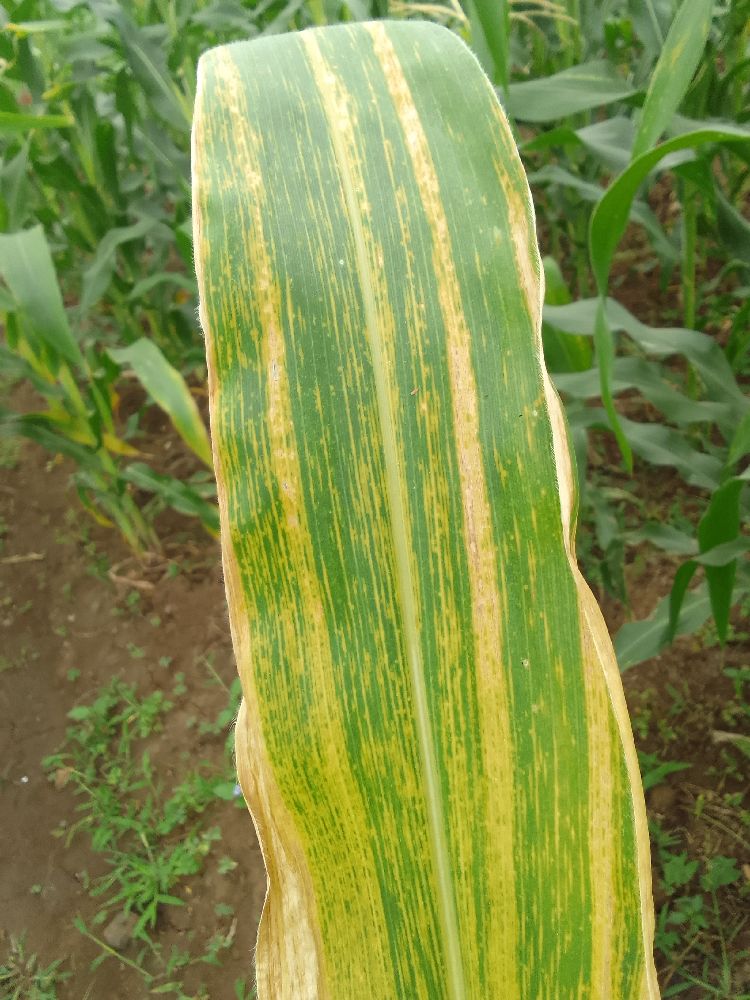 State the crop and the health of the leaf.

maize, maize lethal necrosis
